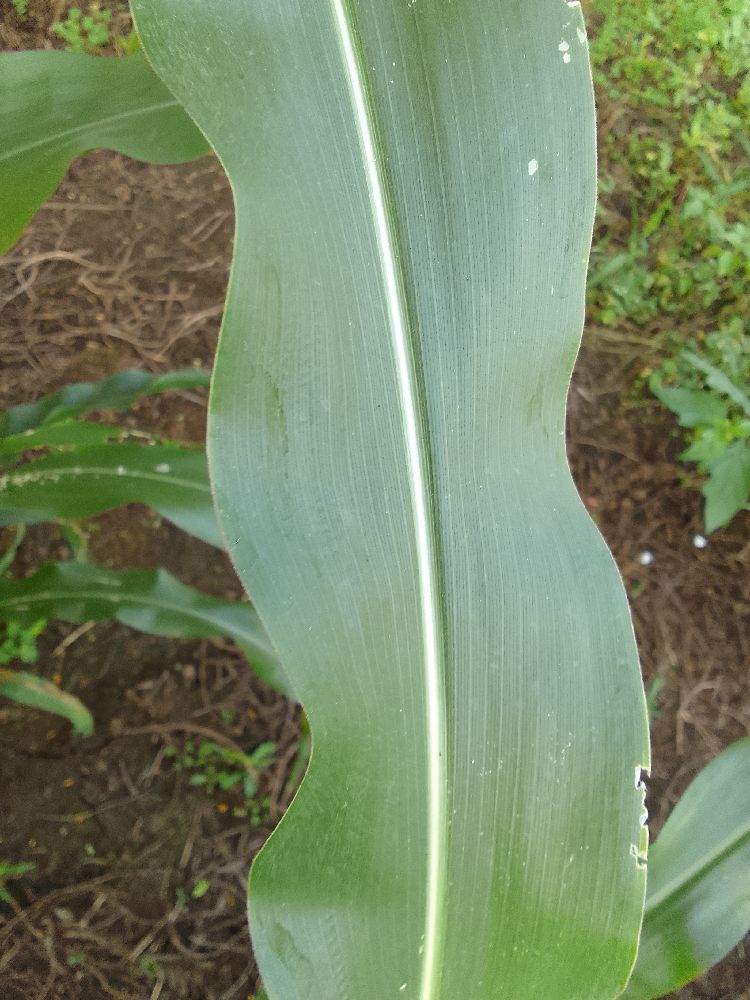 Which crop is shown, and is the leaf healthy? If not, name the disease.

maize, healthy
